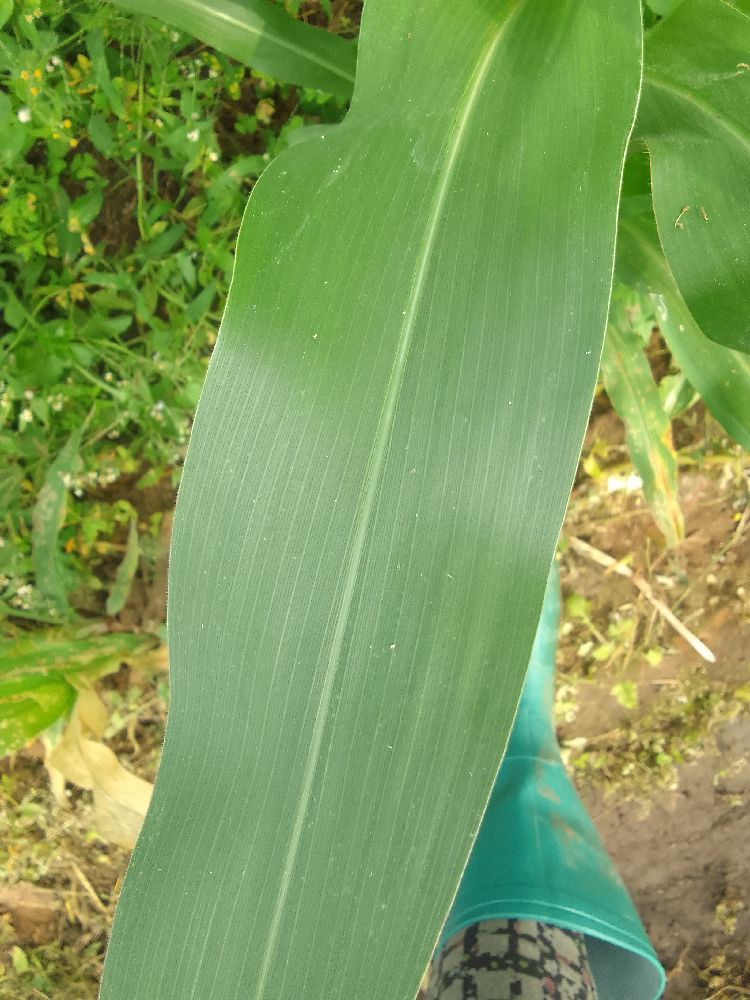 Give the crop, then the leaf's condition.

maize, healthy
